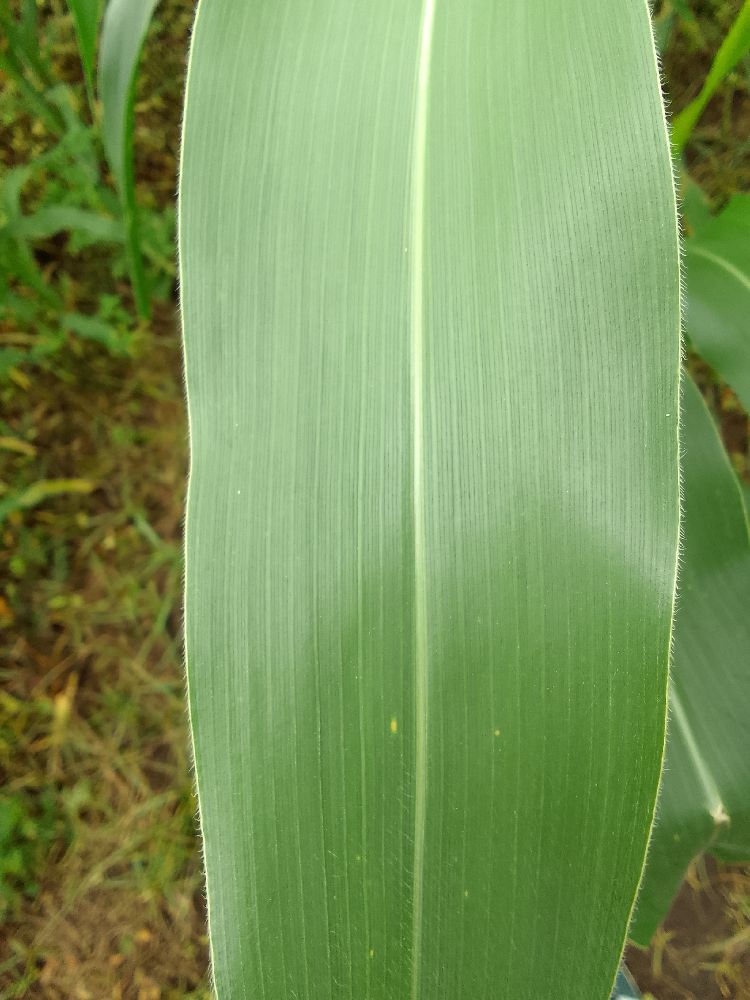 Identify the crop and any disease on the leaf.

maize, healthy
